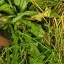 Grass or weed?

structured weed
